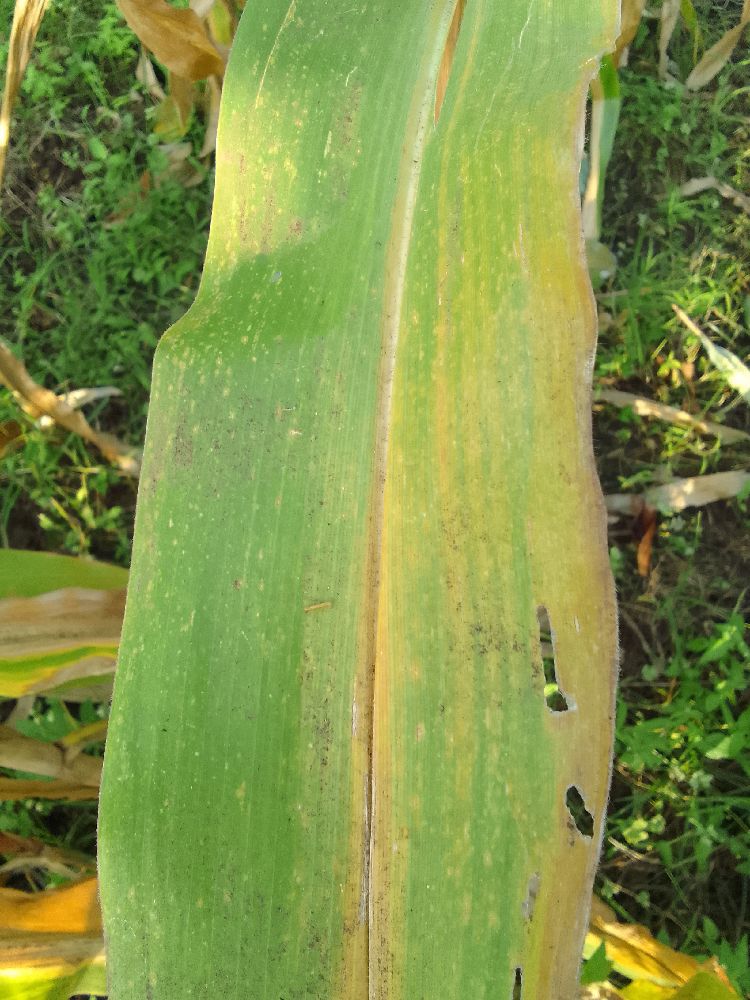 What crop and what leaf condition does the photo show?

maize, maize lethal necrosis
